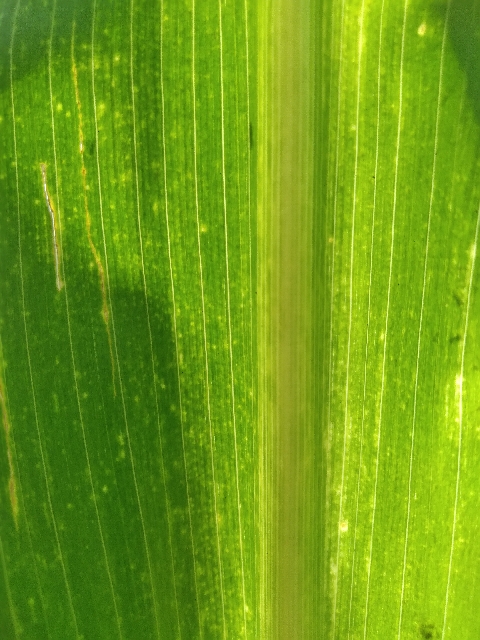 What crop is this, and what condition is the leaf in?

maize, maize lethal necrosis
